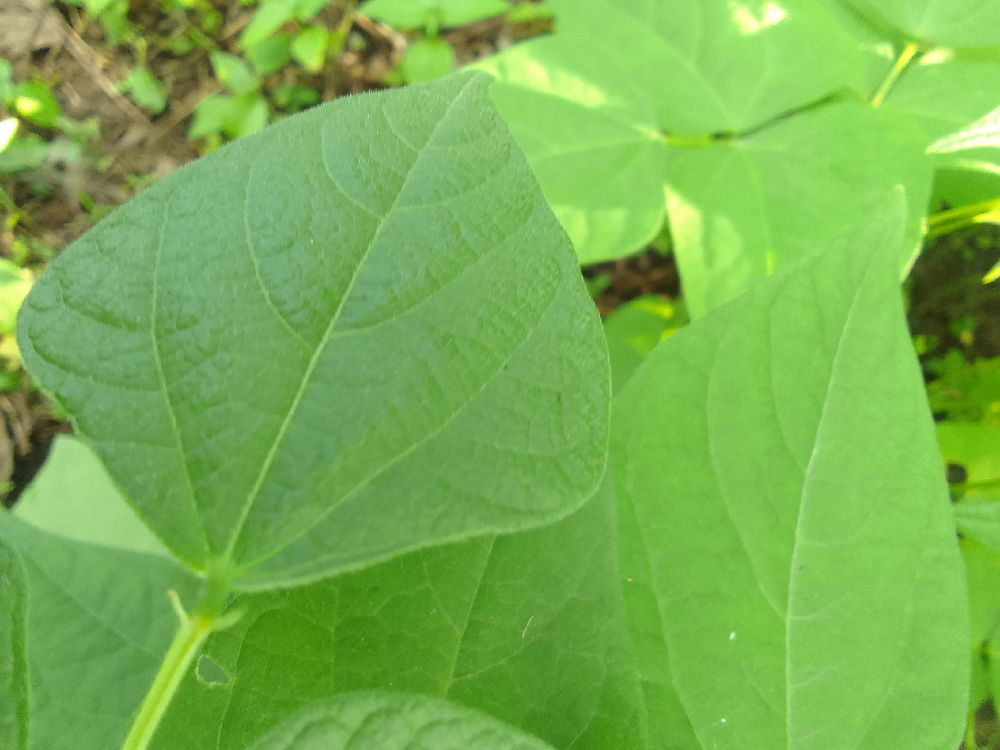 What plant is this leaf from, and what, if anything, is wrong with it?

common bean, healthy
